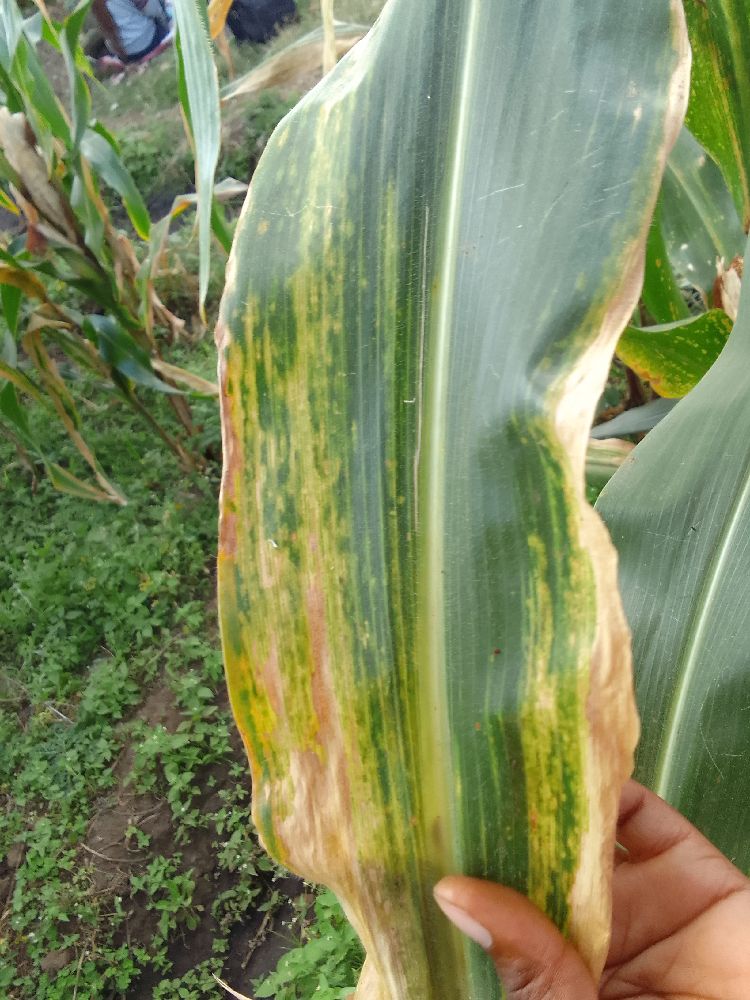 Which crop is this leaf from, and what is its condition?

maize, maize lethal necrosis
